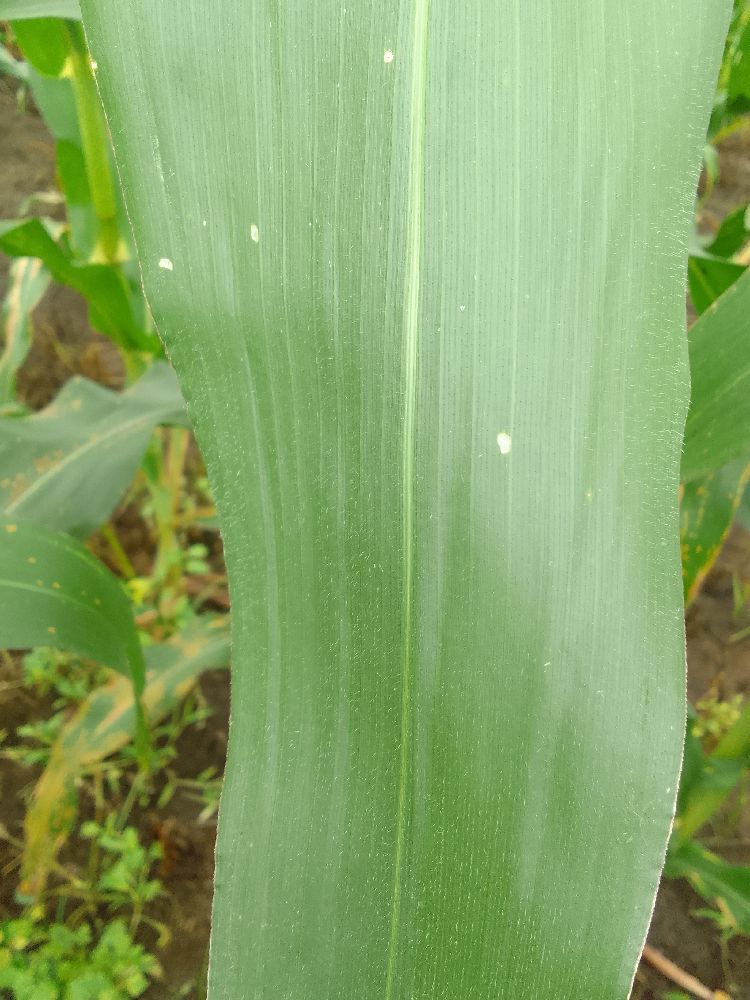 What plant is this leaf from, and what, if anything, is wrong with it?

maize, healthy
